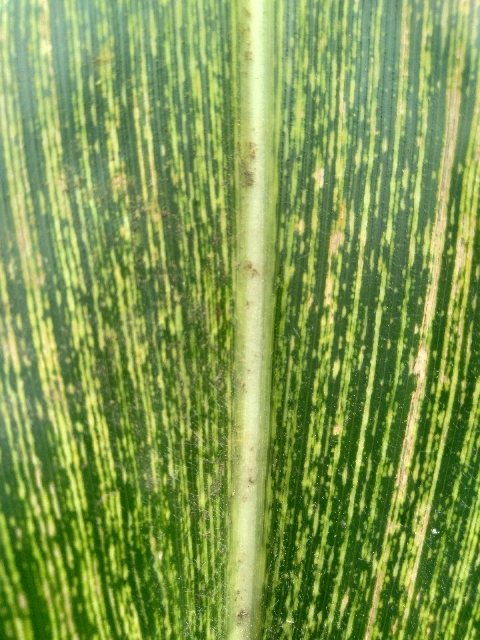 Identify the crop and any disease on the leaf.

maize, maize streak virus
